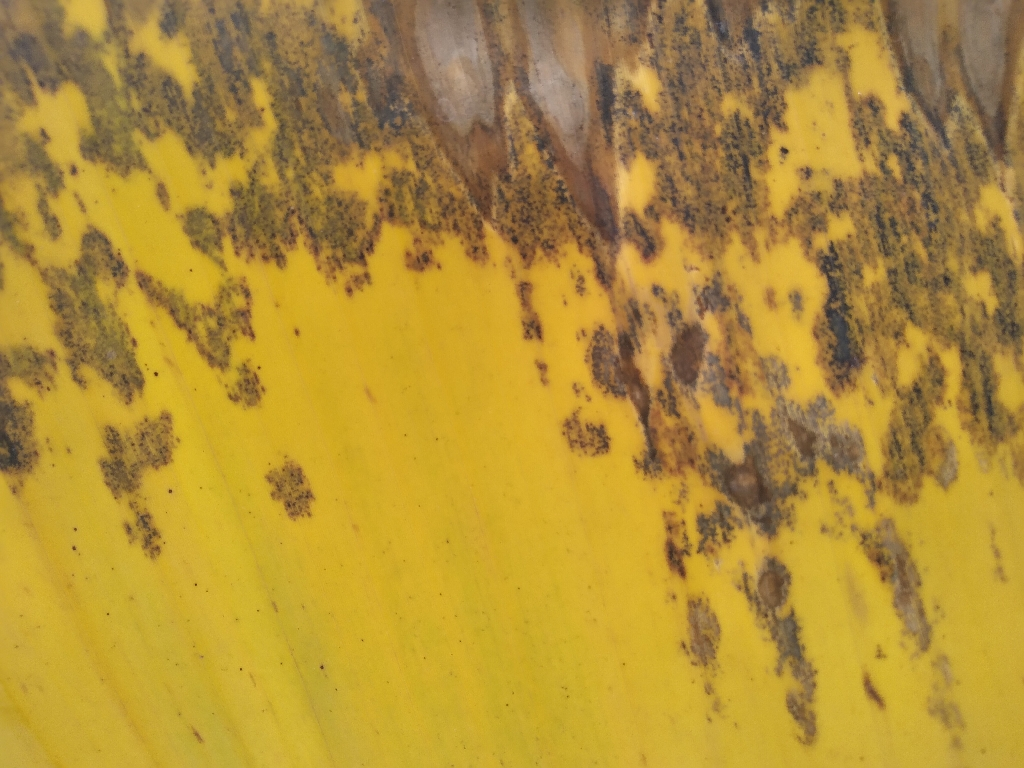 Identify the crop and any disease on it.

banana, black sigatoka
